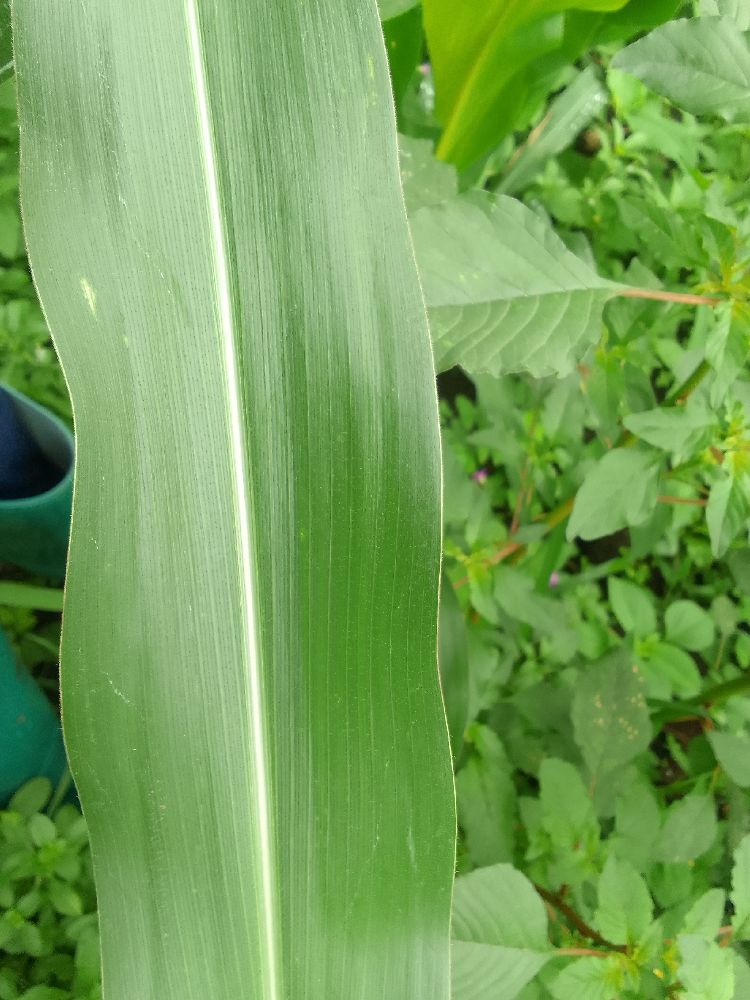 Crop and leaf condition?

maize, healthy
